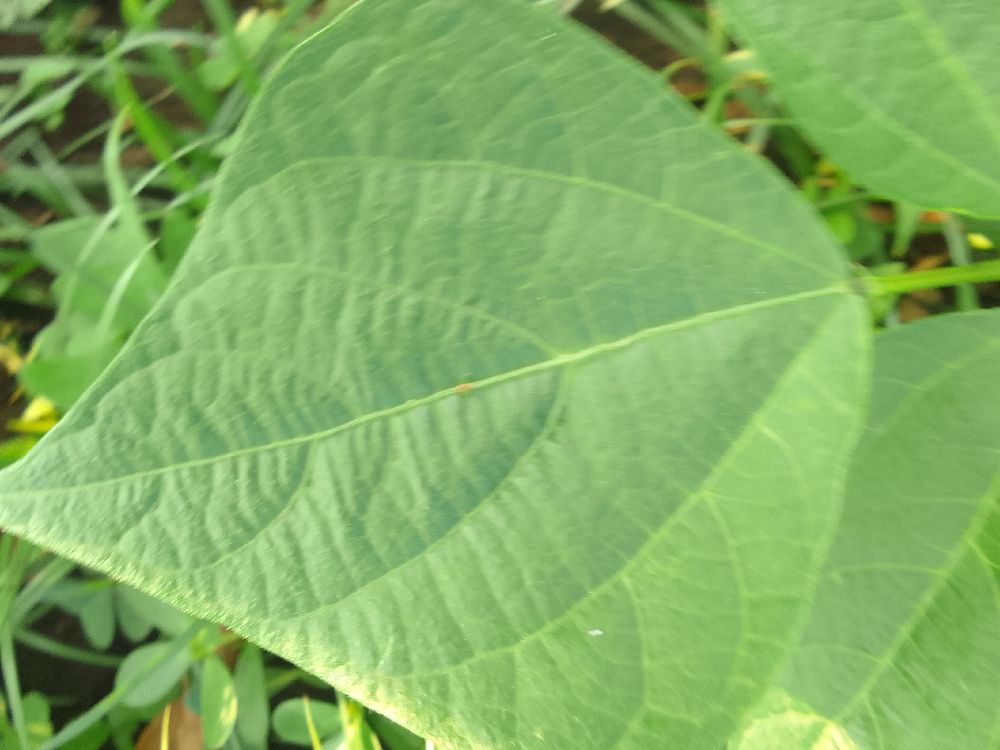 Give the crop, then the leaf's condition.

common bean, healthy
